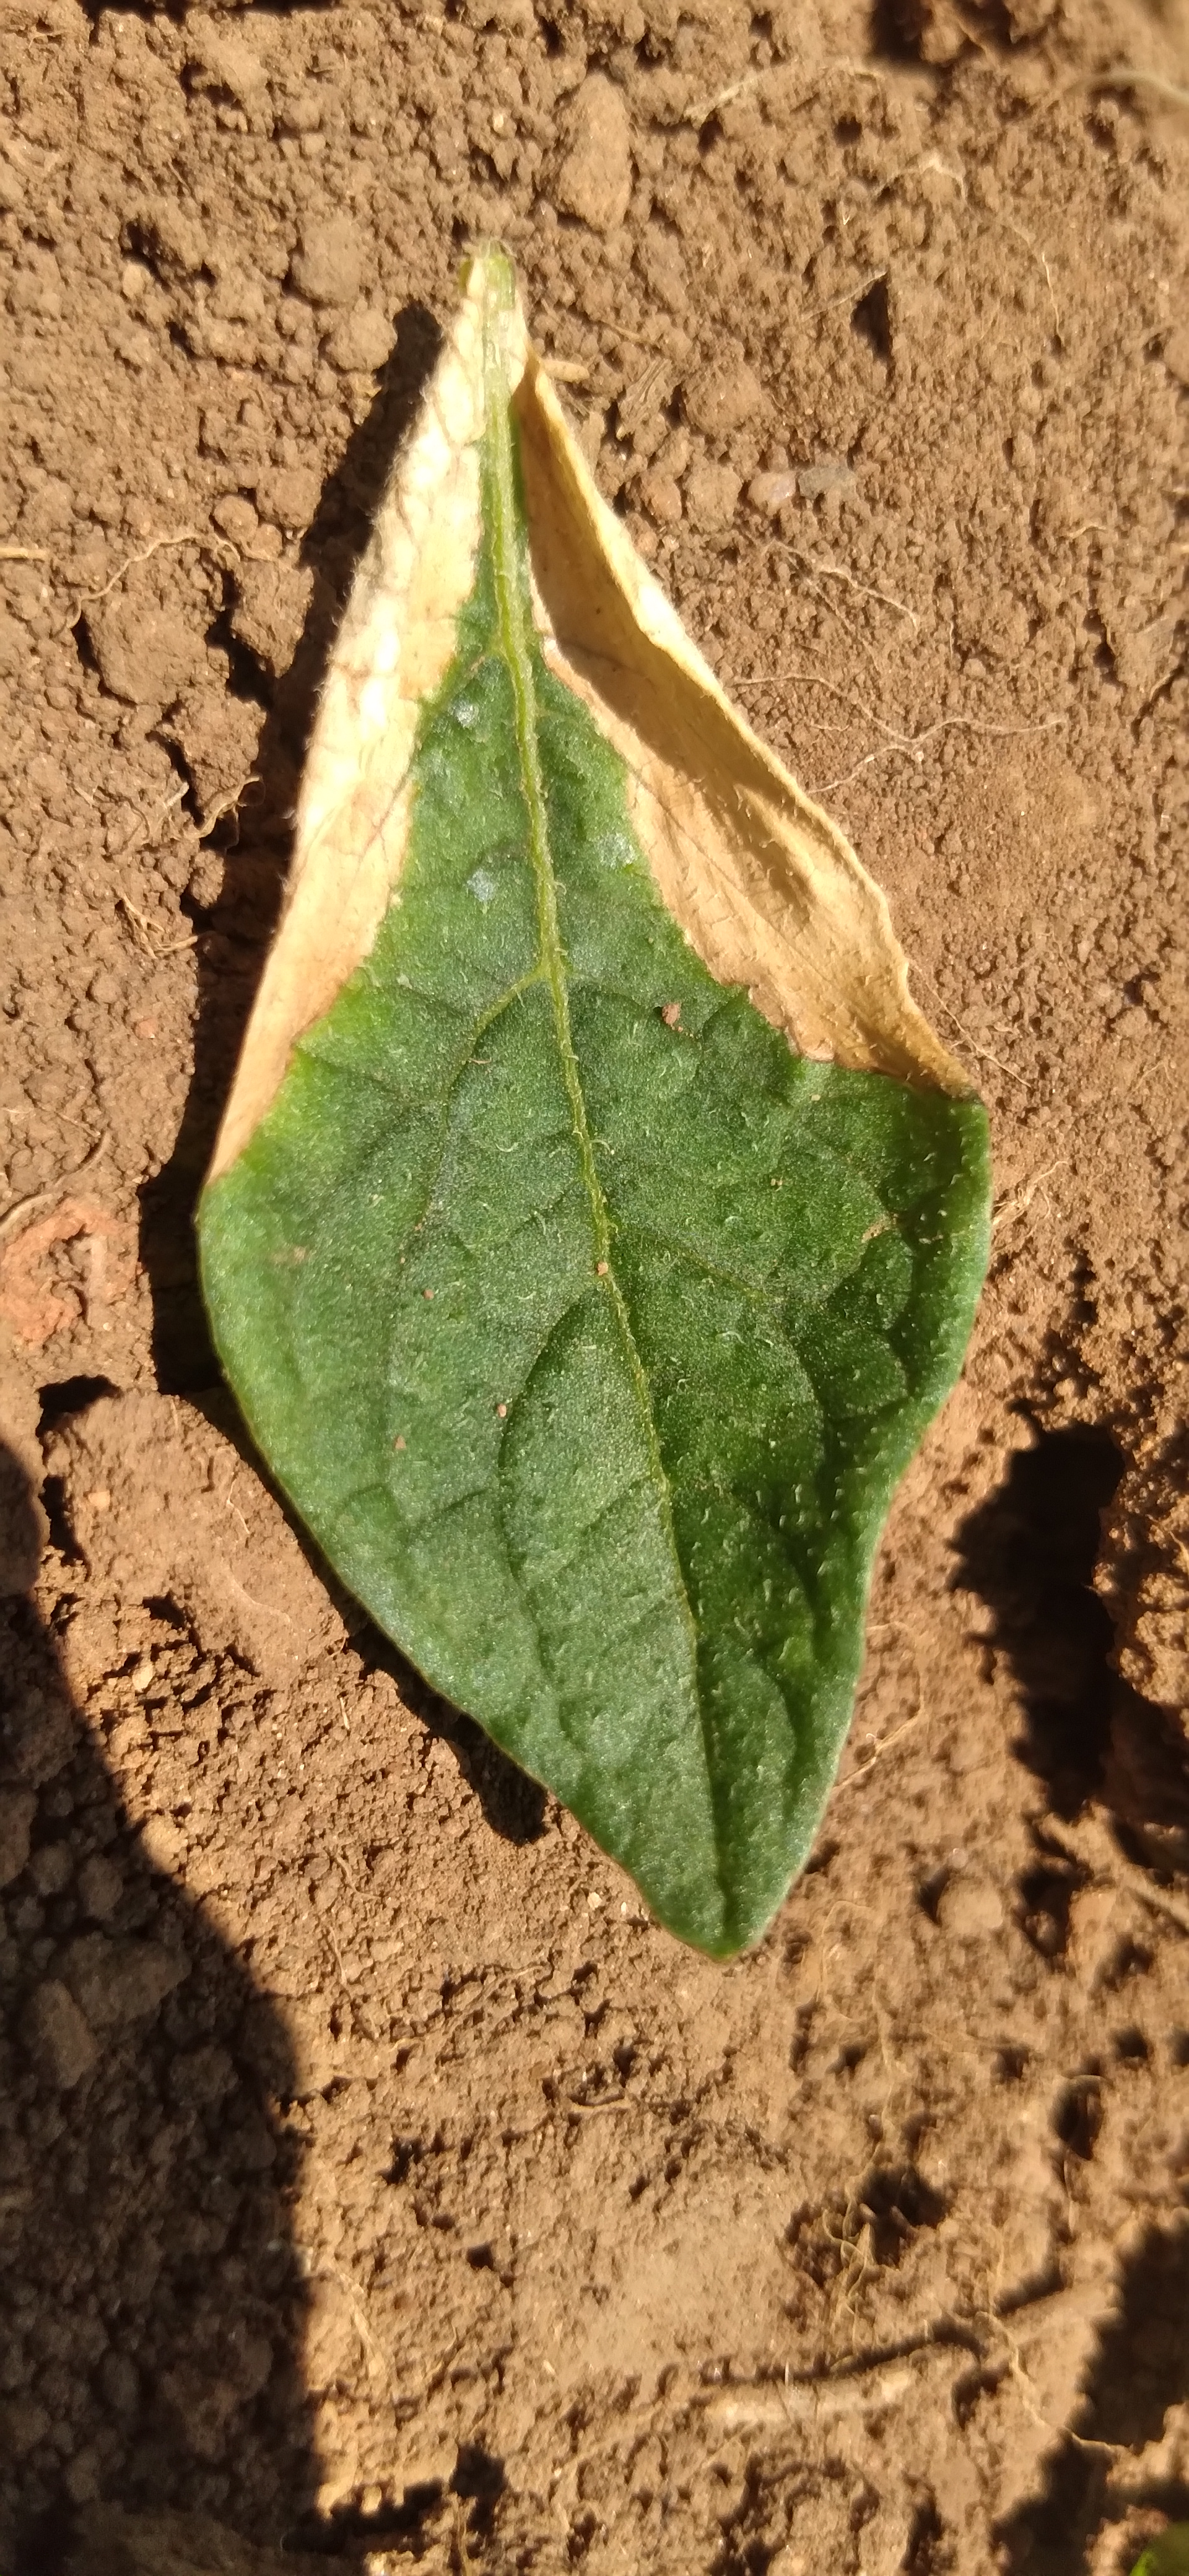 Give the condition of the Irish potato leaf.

early blight
